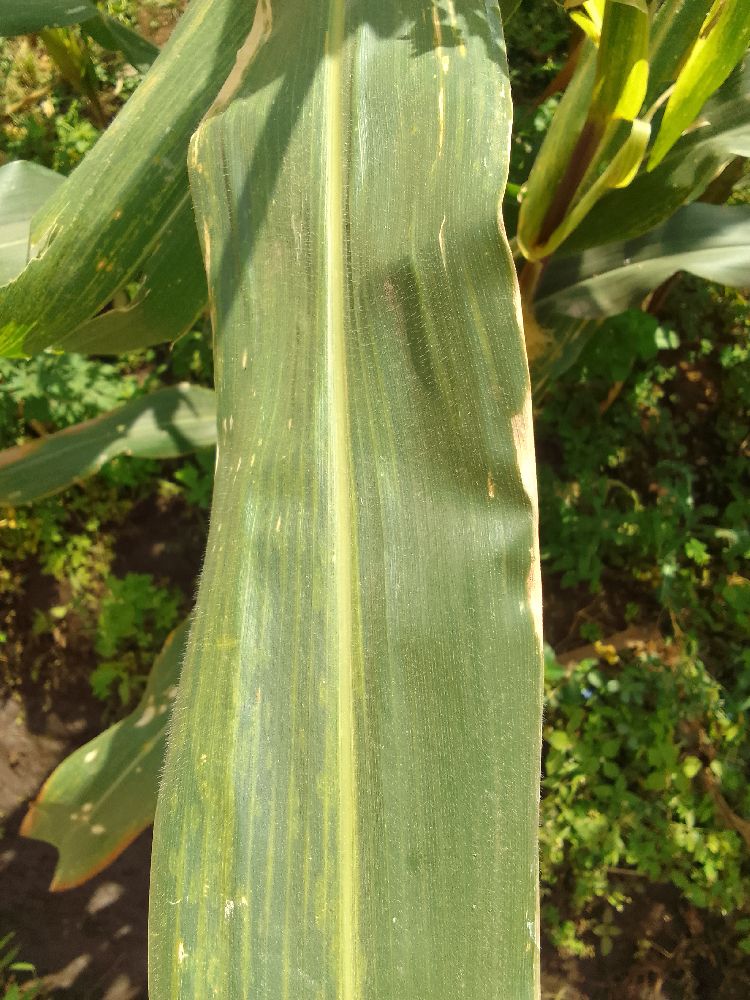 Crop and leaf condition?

maize, maize lethal necrosis
